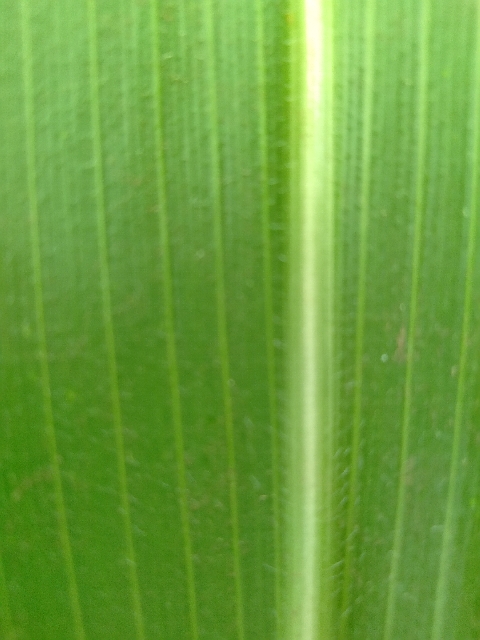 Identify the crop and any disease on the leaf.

maize, healthy
